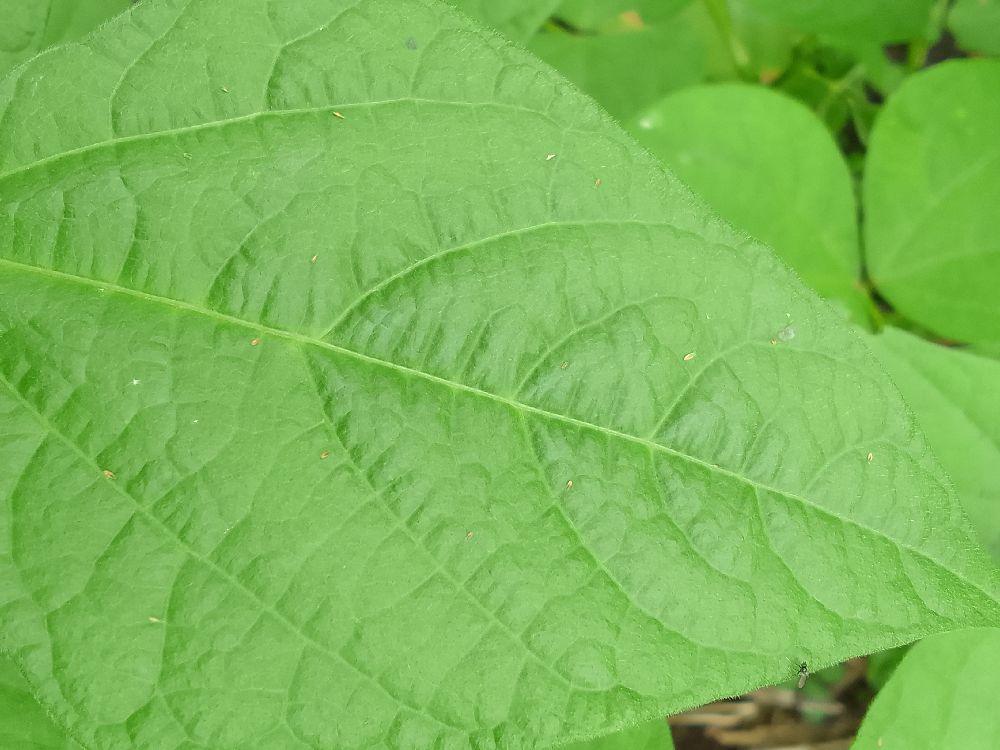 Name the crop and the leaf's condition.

common bean, healthy
